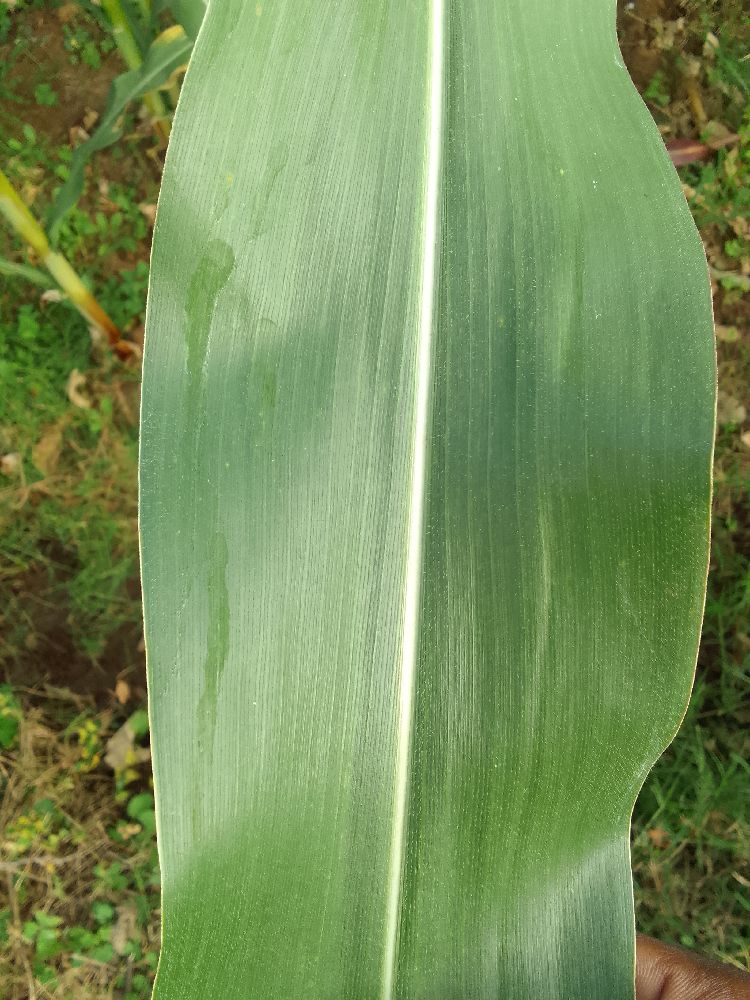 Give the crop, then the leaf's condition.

maize, healthy
